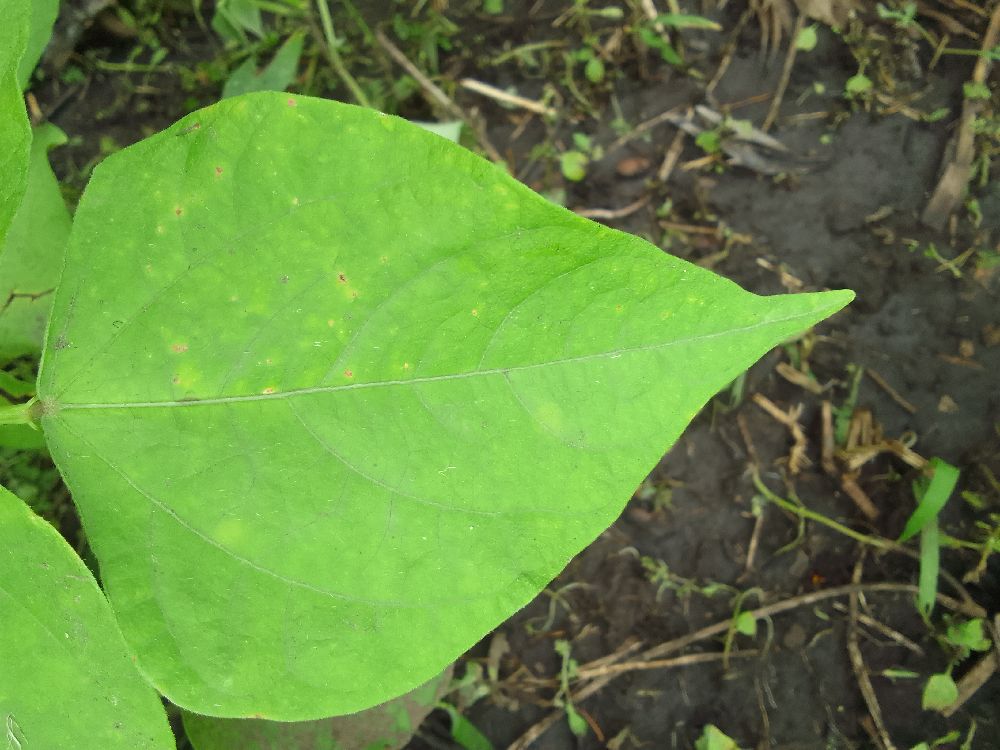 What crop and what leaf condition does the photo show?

common bean, healthy
